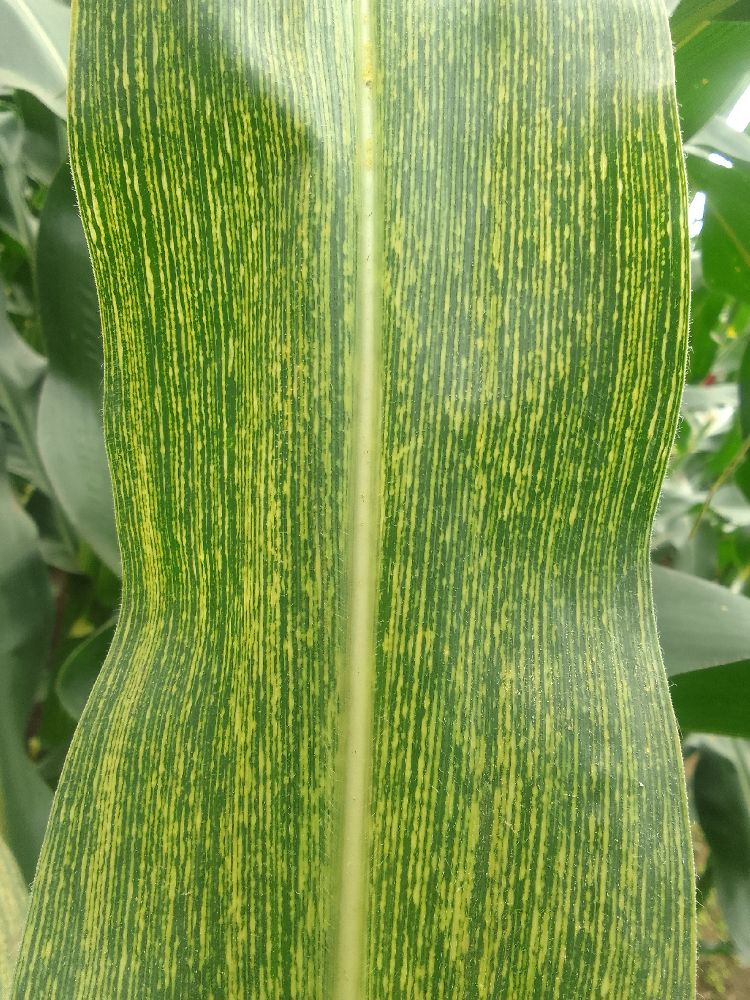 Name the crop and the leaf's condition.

maize, maize streak virus
